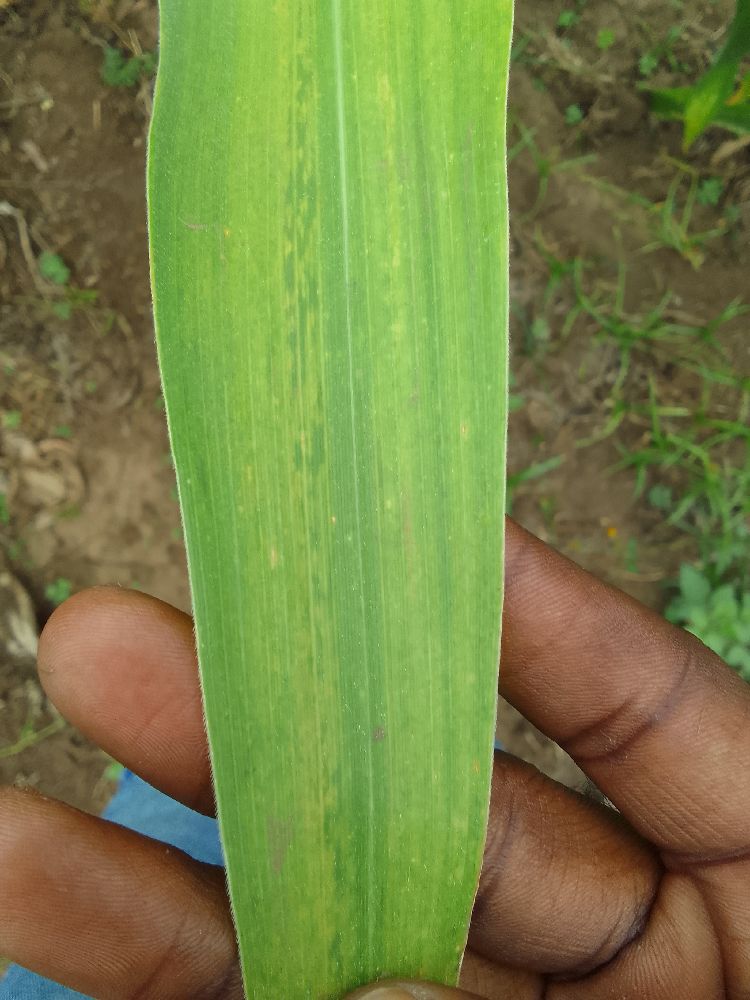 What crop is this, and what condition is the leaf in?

maize, maize lethal necrosis
